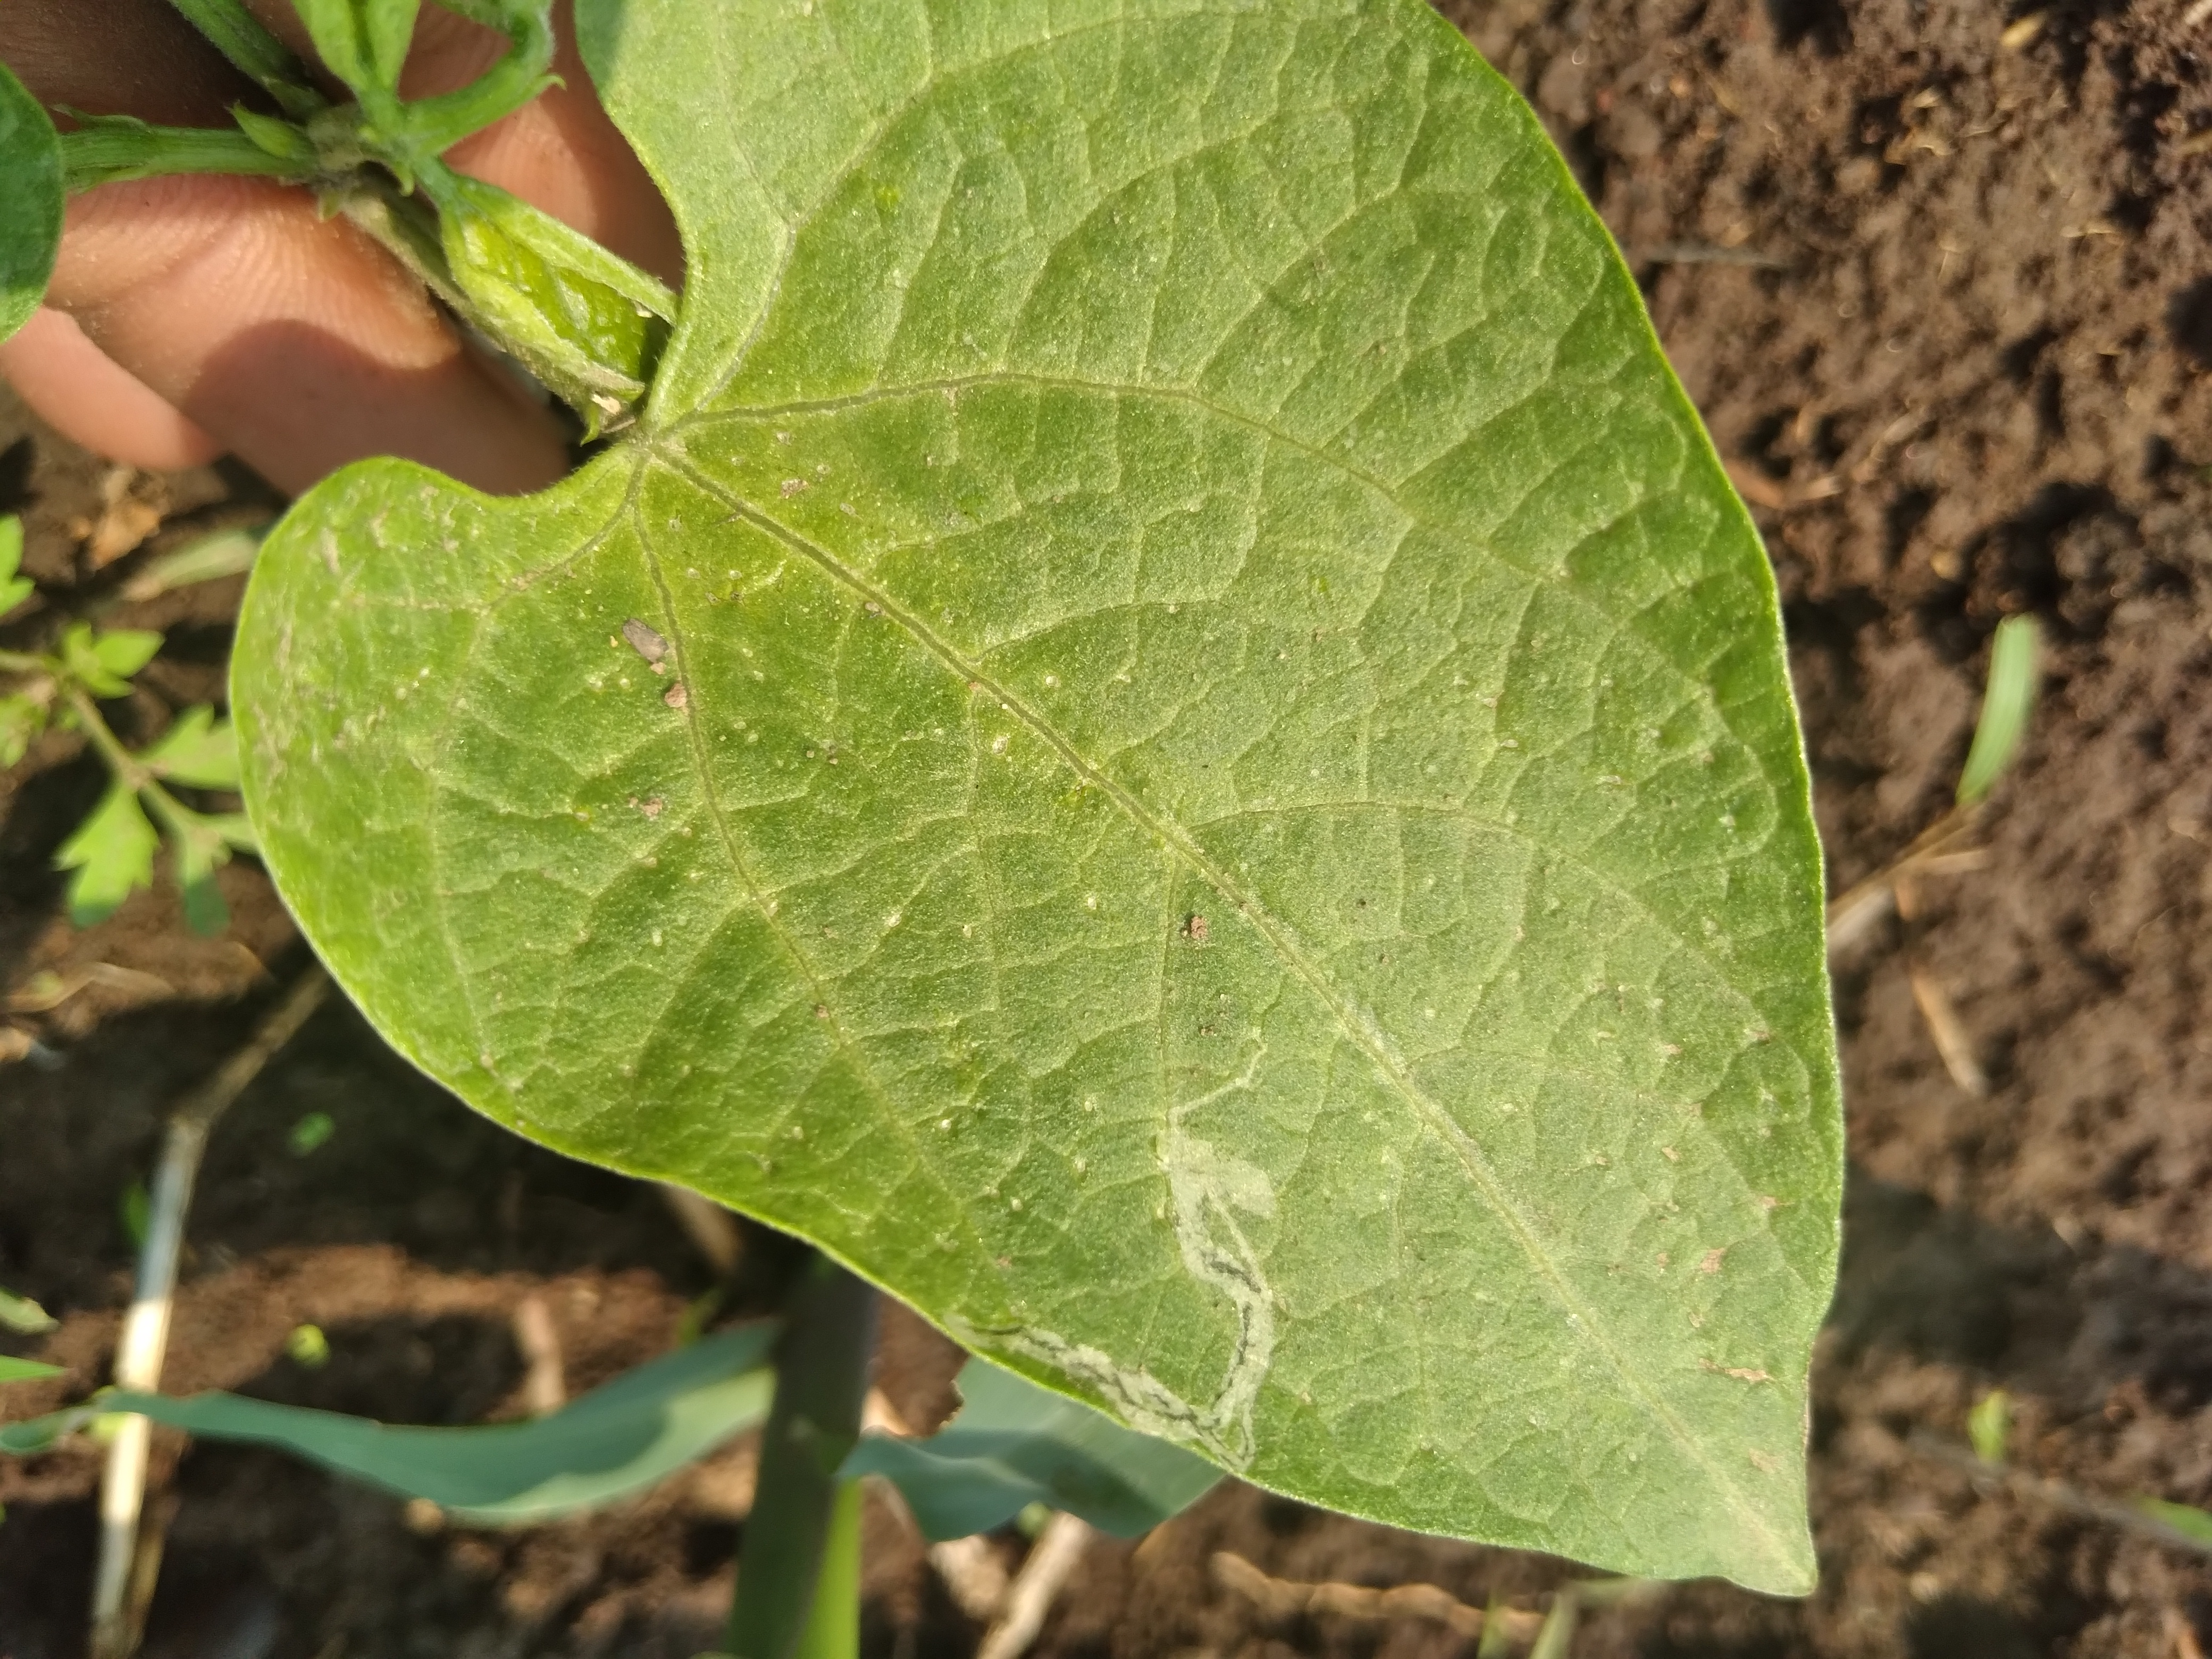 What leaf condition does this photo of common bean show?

healthy
